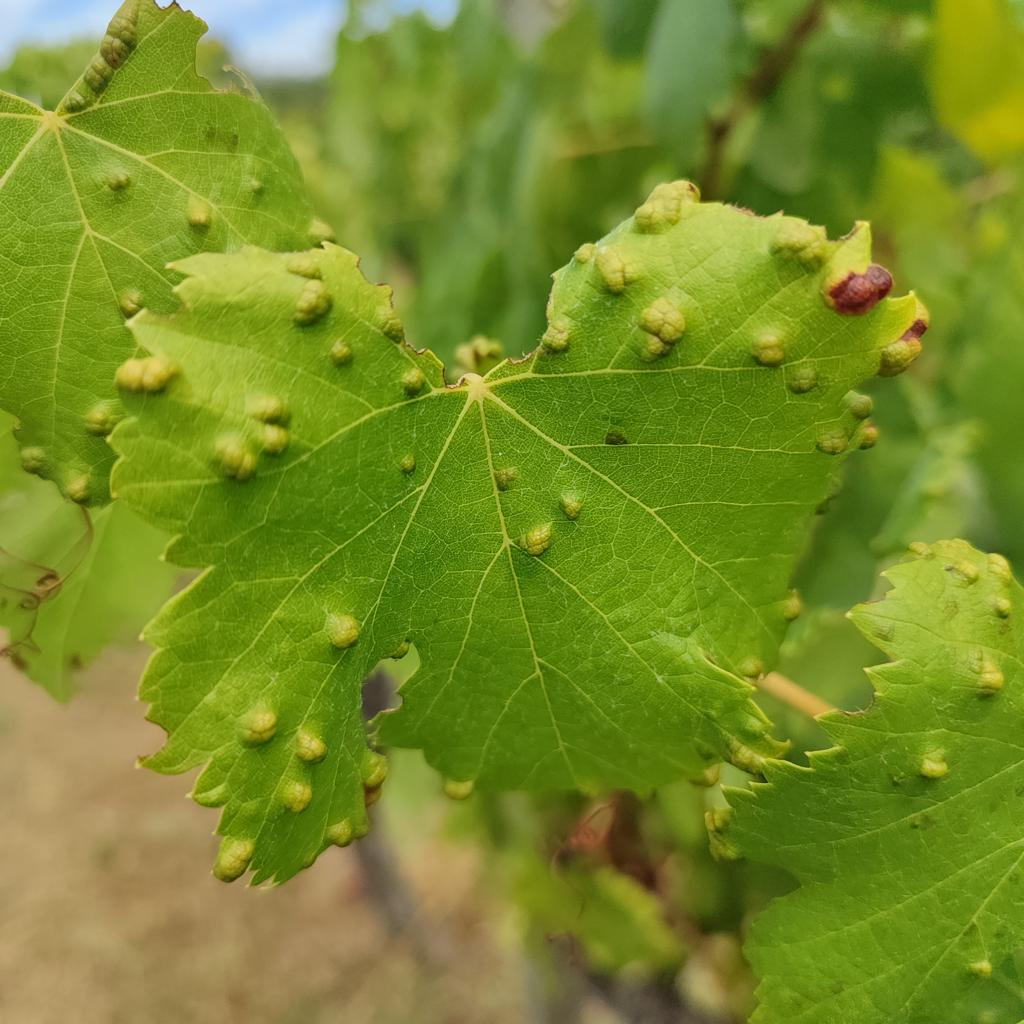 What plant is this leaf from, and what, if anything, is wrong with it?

grapevine, erineum mite
